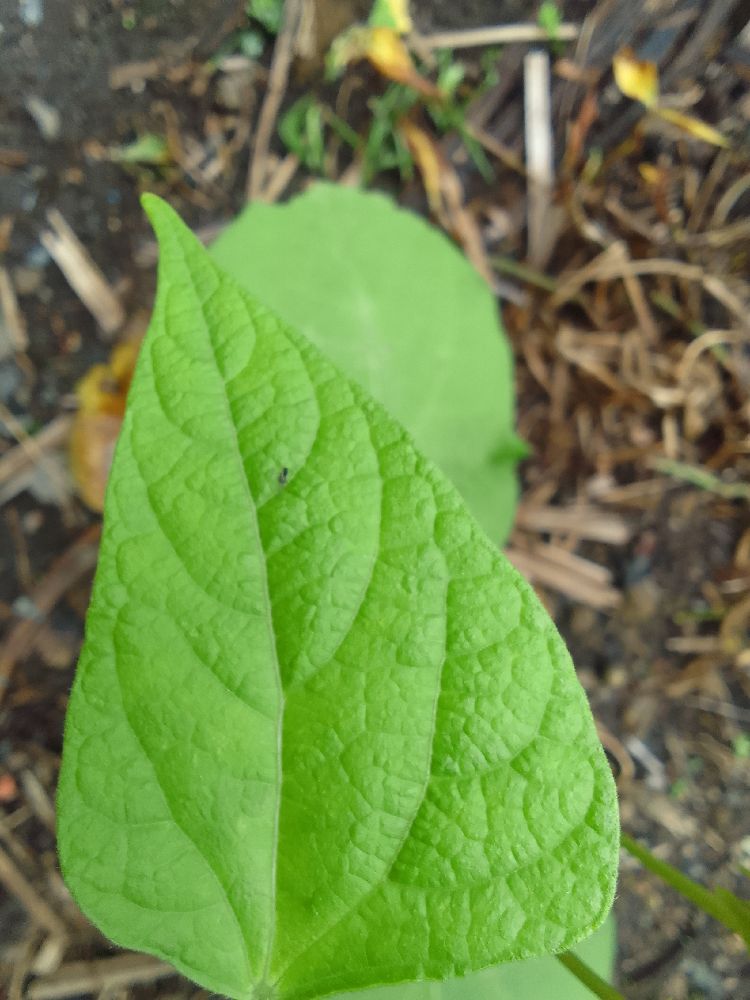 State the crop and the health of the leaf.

common bean, healthy
